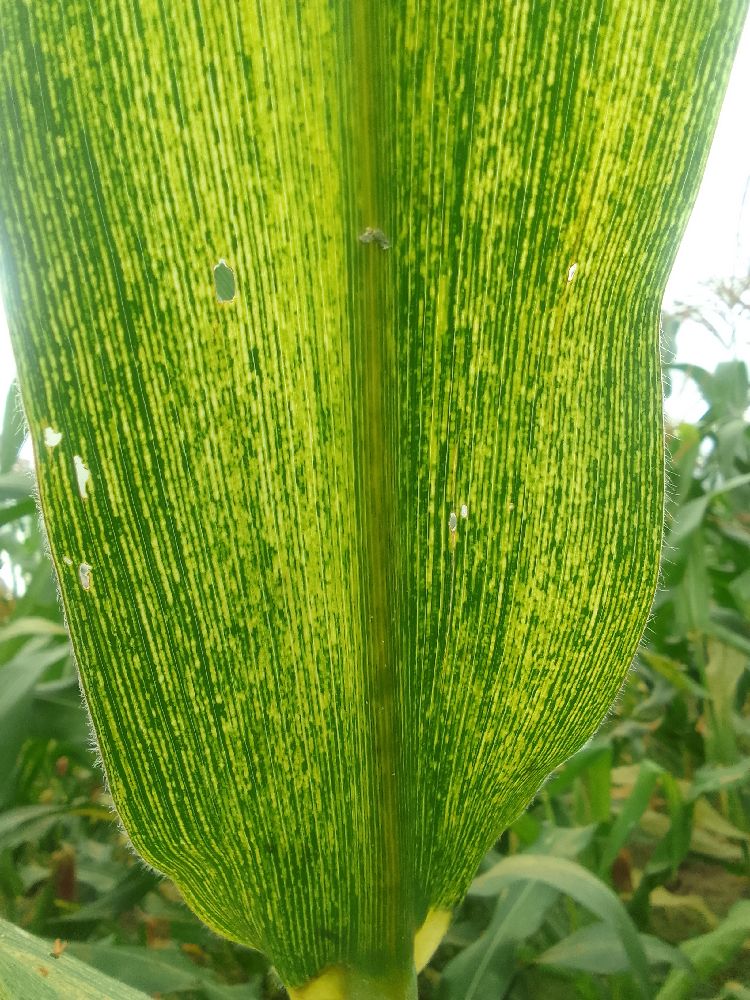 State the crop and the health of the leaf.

maize, maize streak virus
